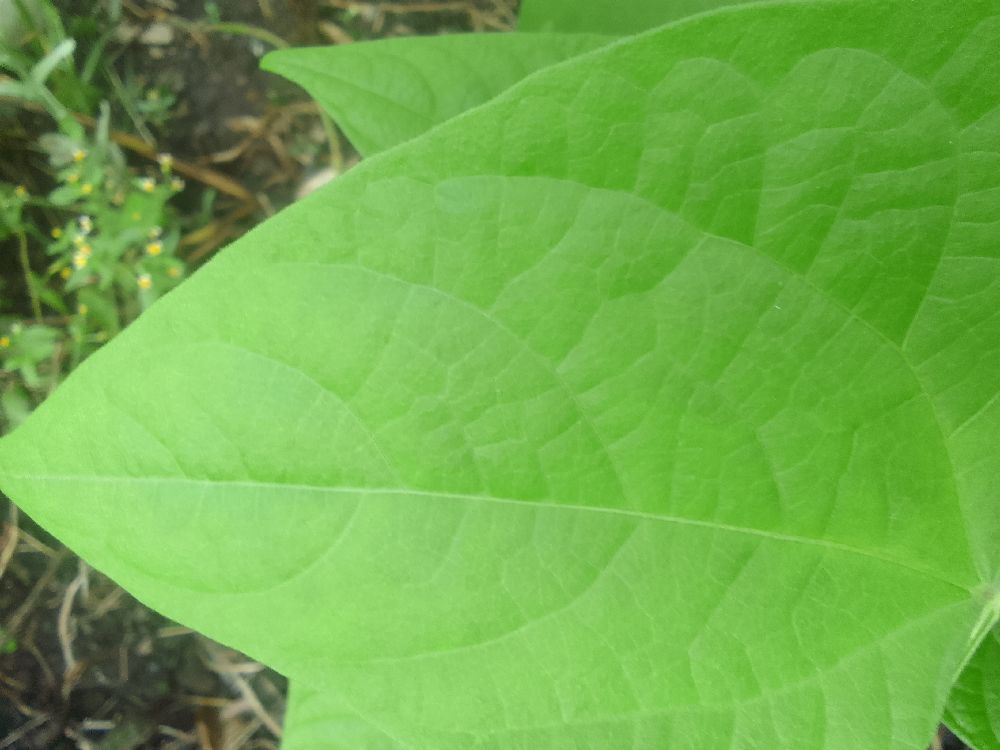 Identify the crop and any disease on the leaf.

common bean, healthy
